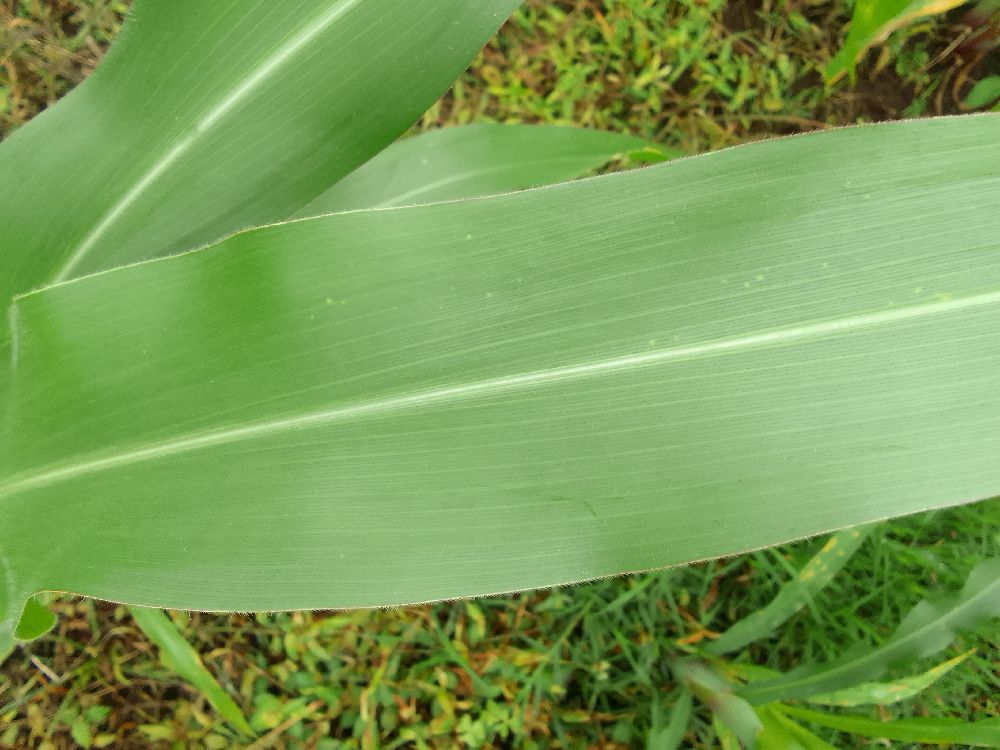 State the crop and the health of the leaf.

maize, healthy
